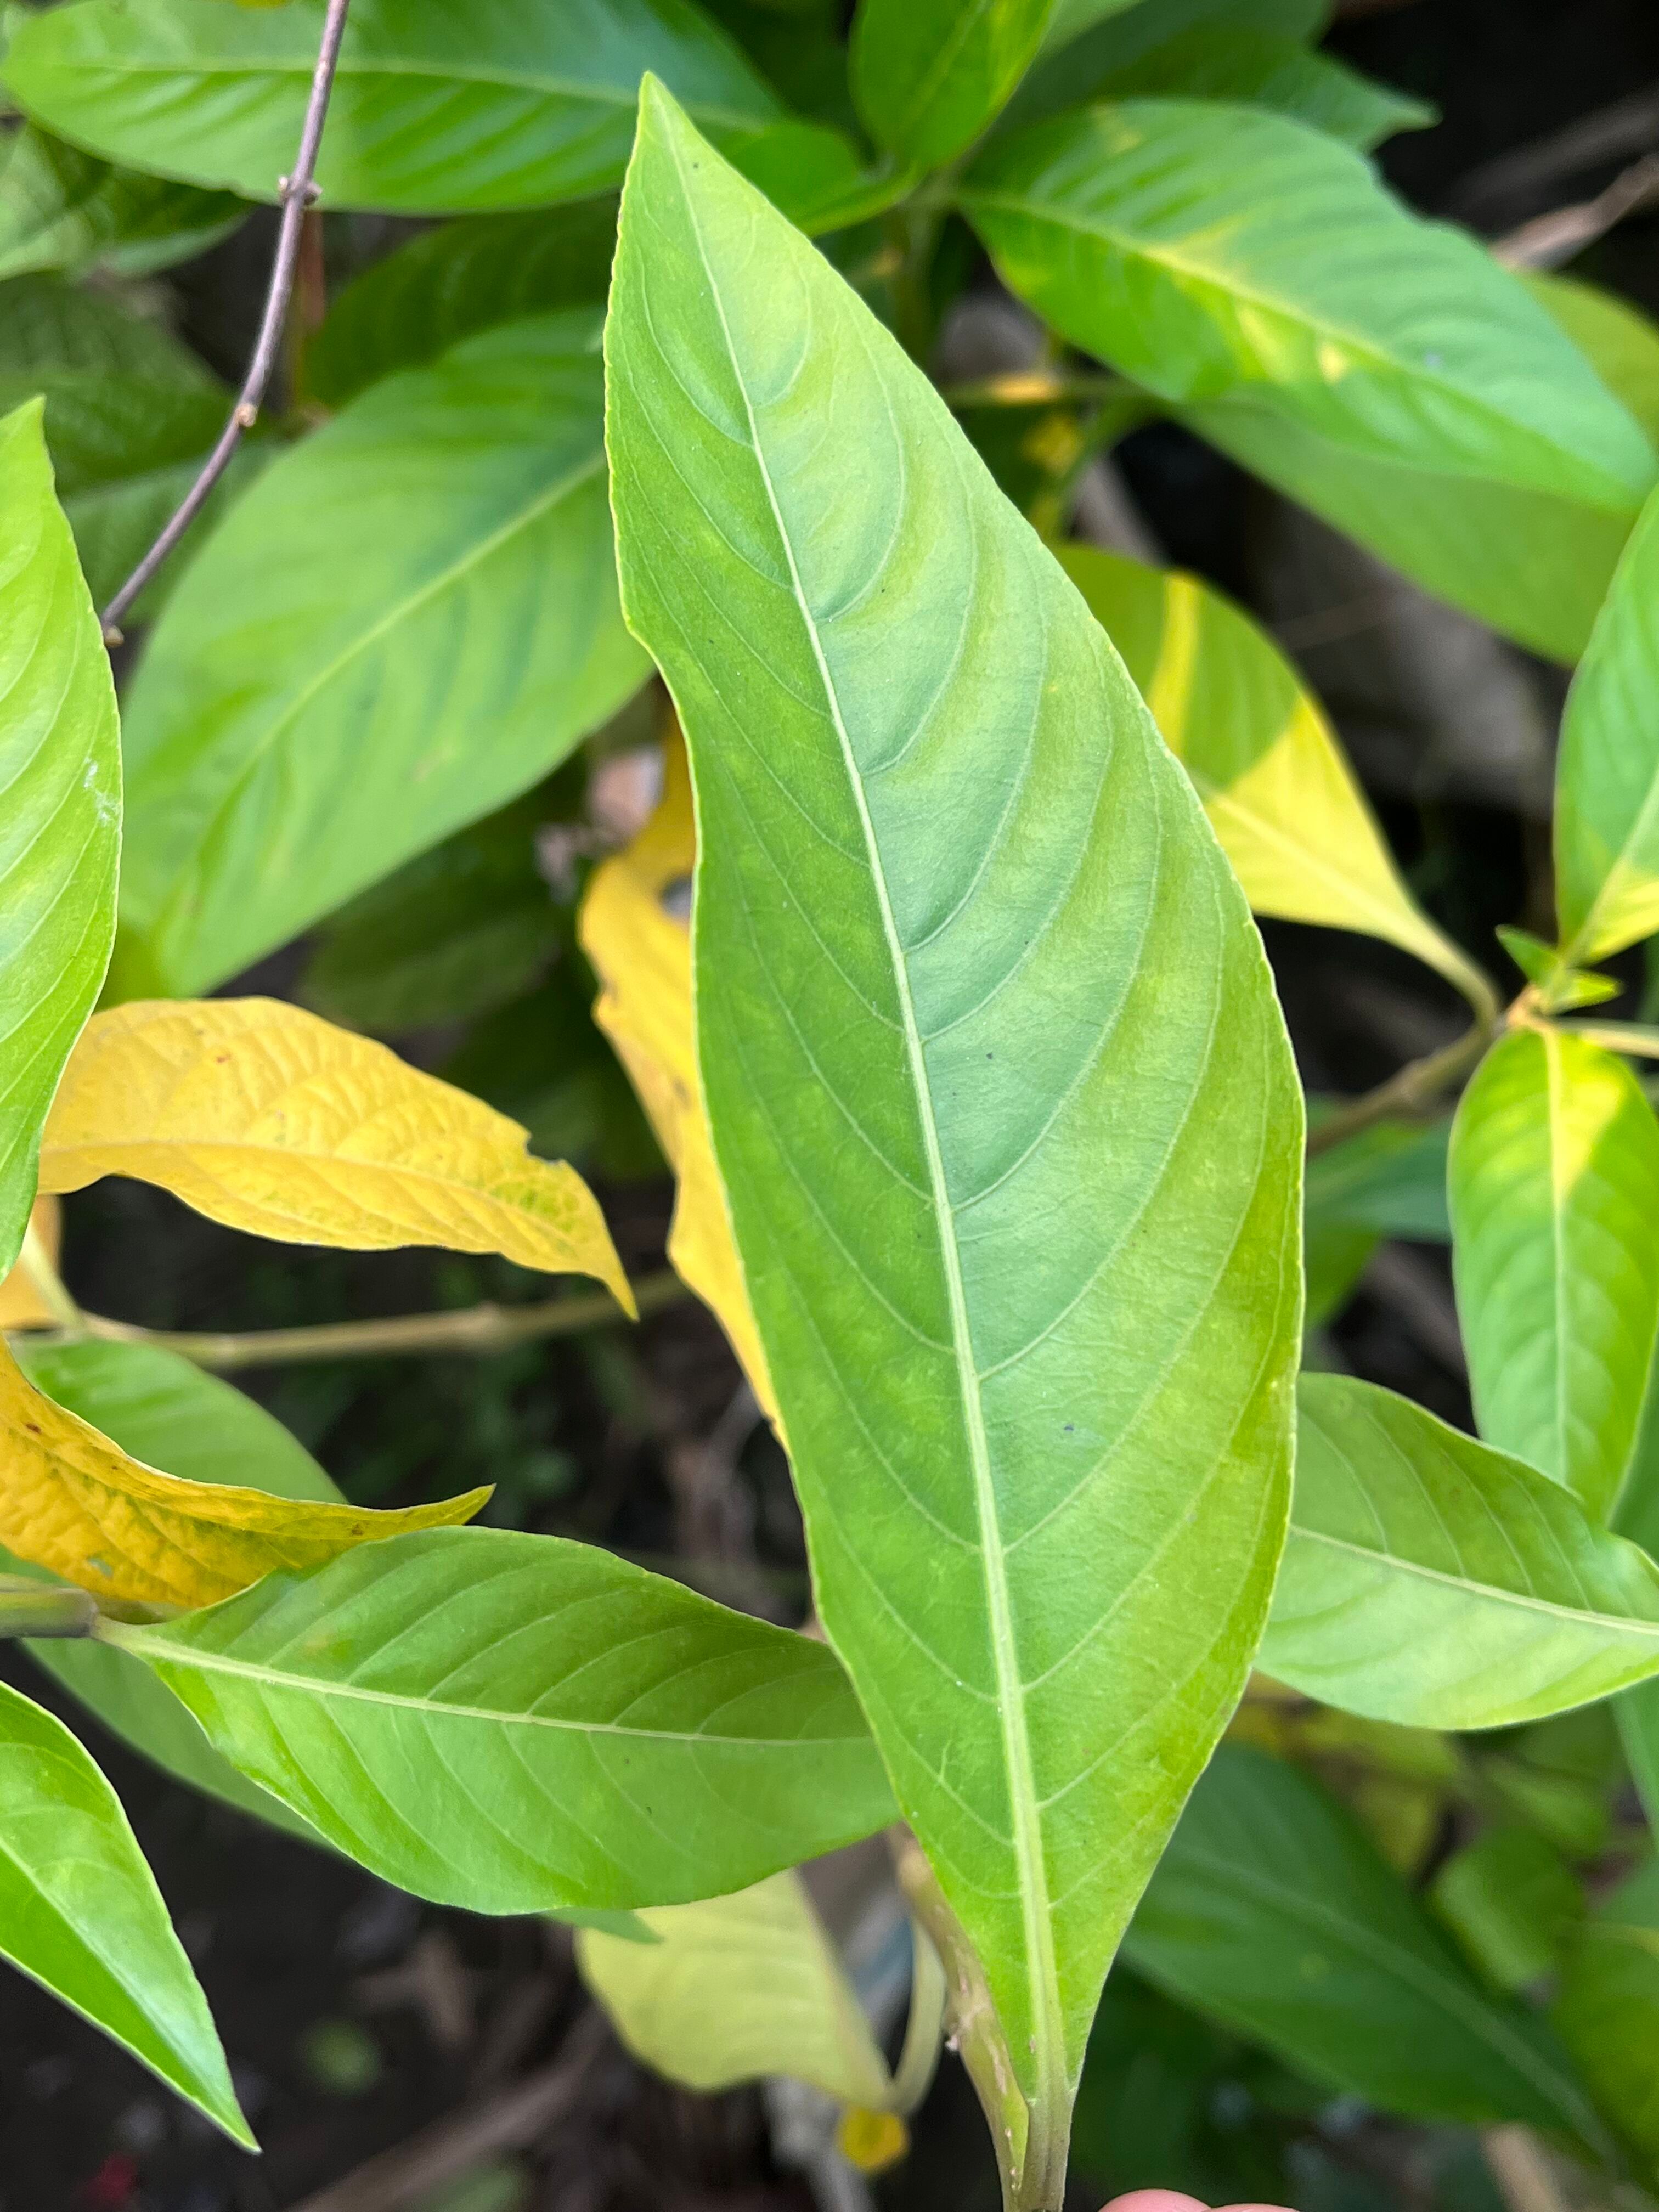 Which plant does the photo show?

vasaka
